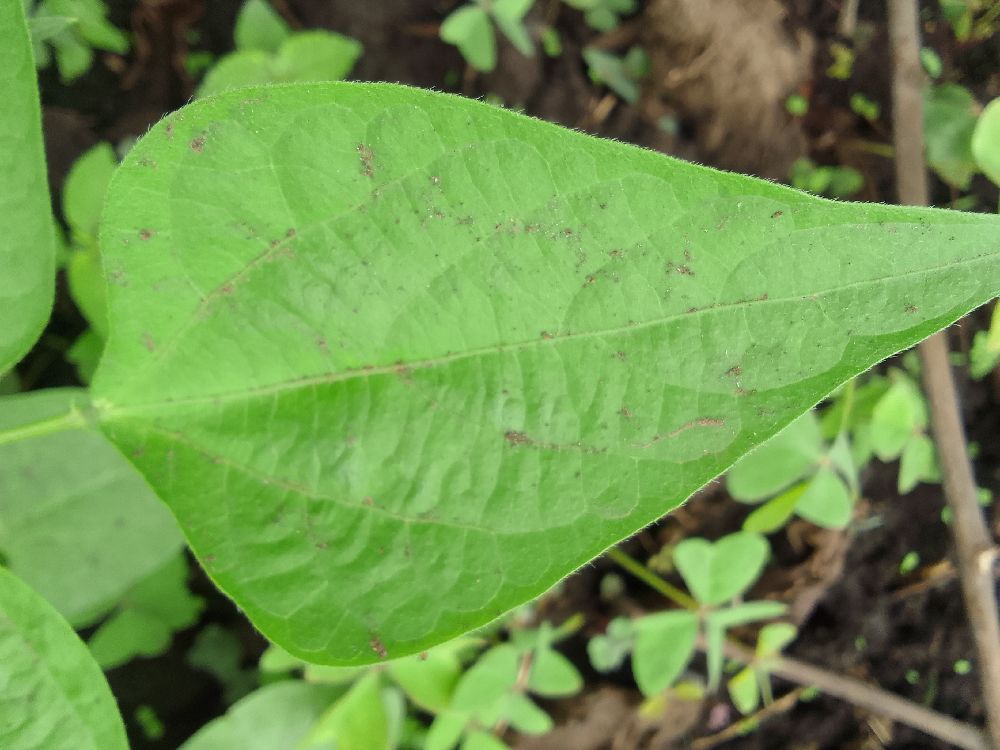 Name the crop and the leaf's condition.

common bean, healthy
